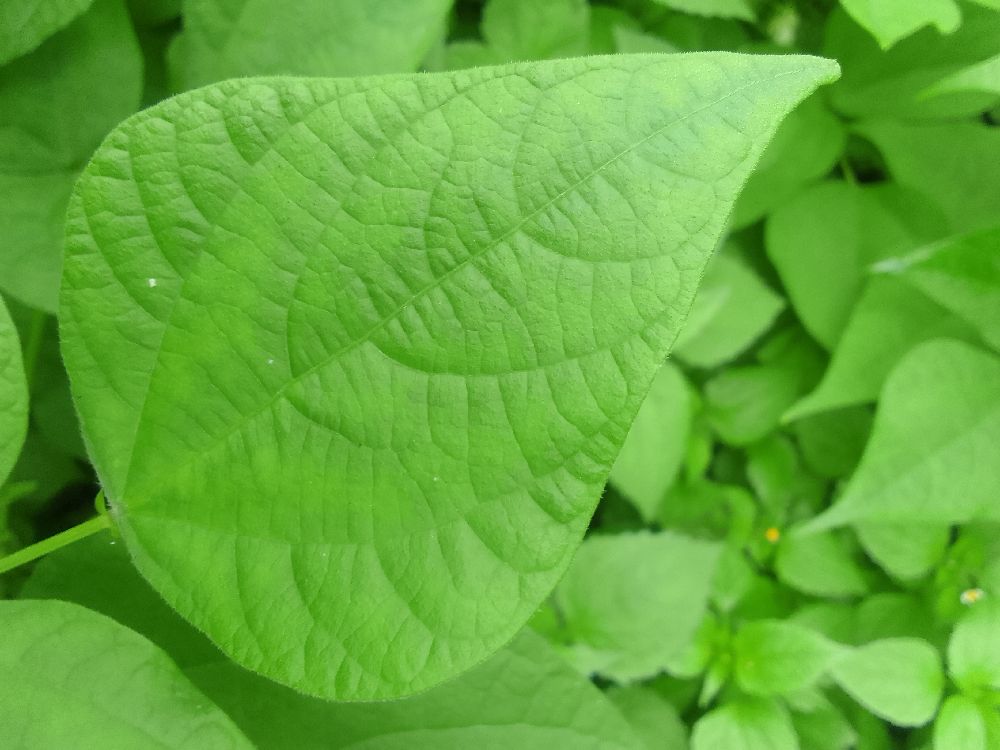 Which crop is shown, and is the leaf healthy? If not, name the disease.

common bean, healthy
